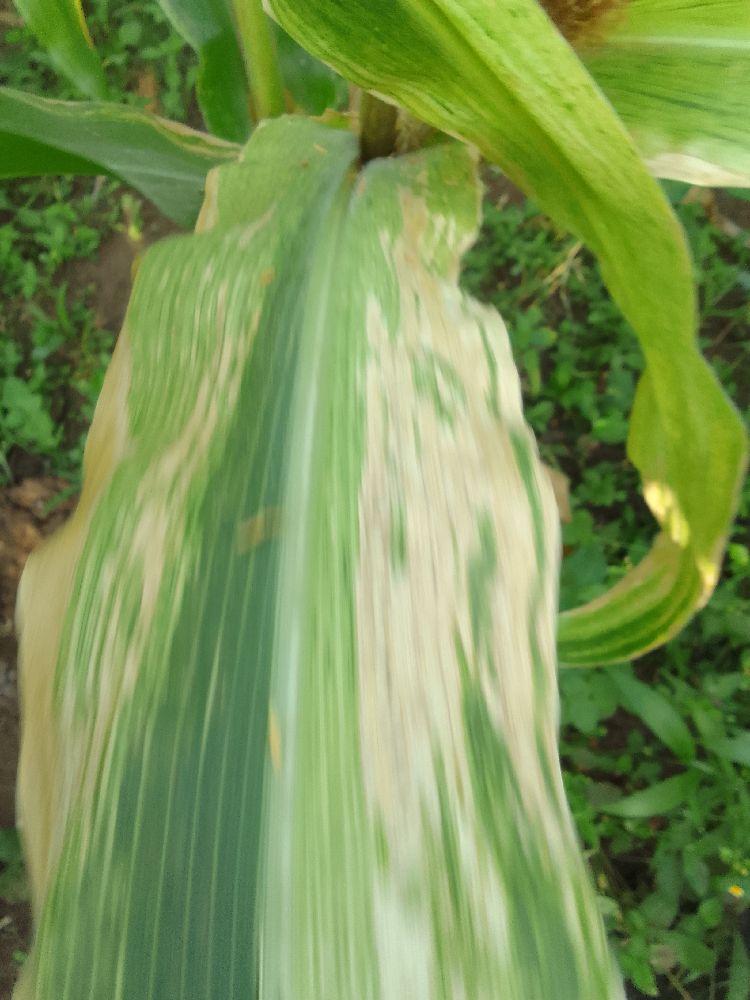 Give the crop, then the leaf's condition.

maize, maize lethal necrosis
